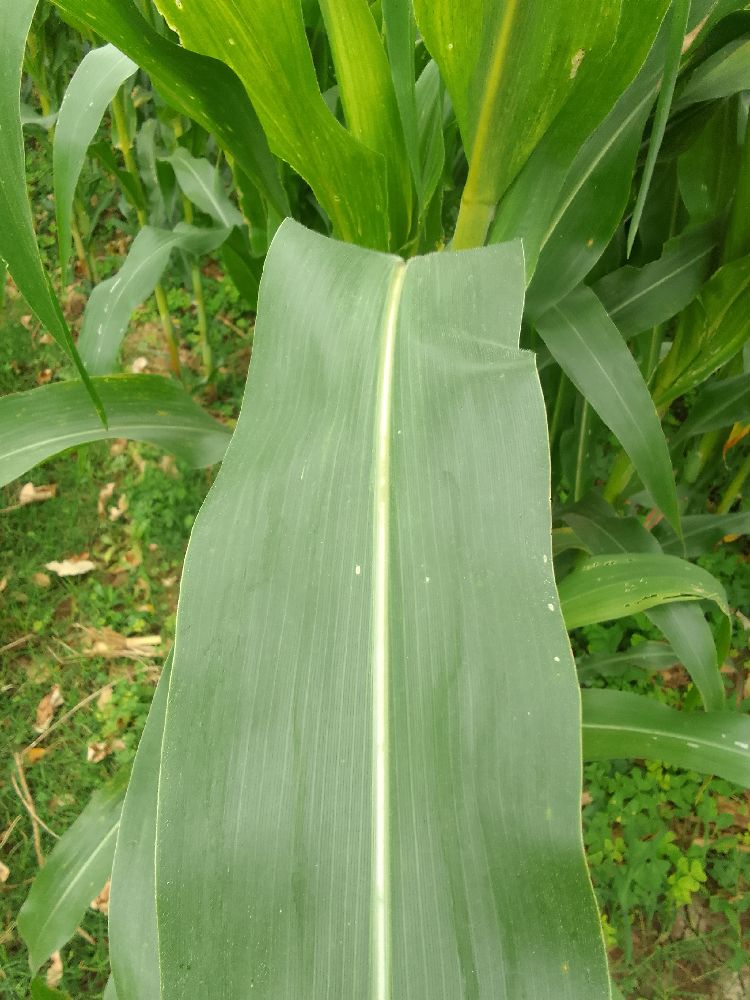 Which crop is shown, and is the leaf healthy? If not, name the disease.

maize, healthy
